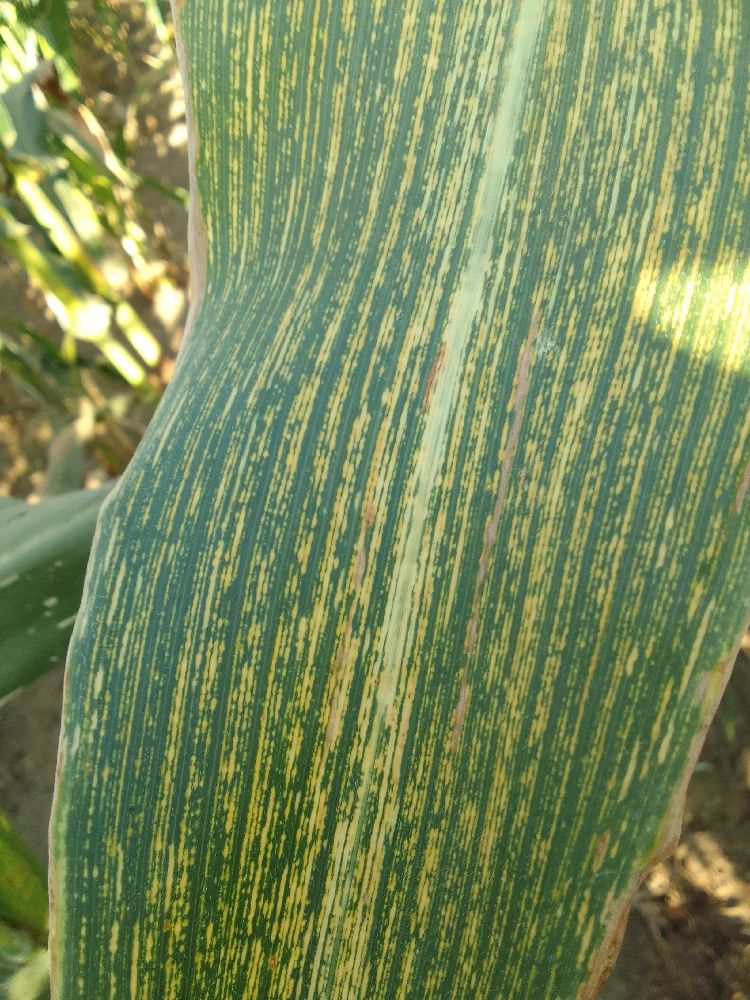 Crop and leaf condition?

maize, maize streak virus
